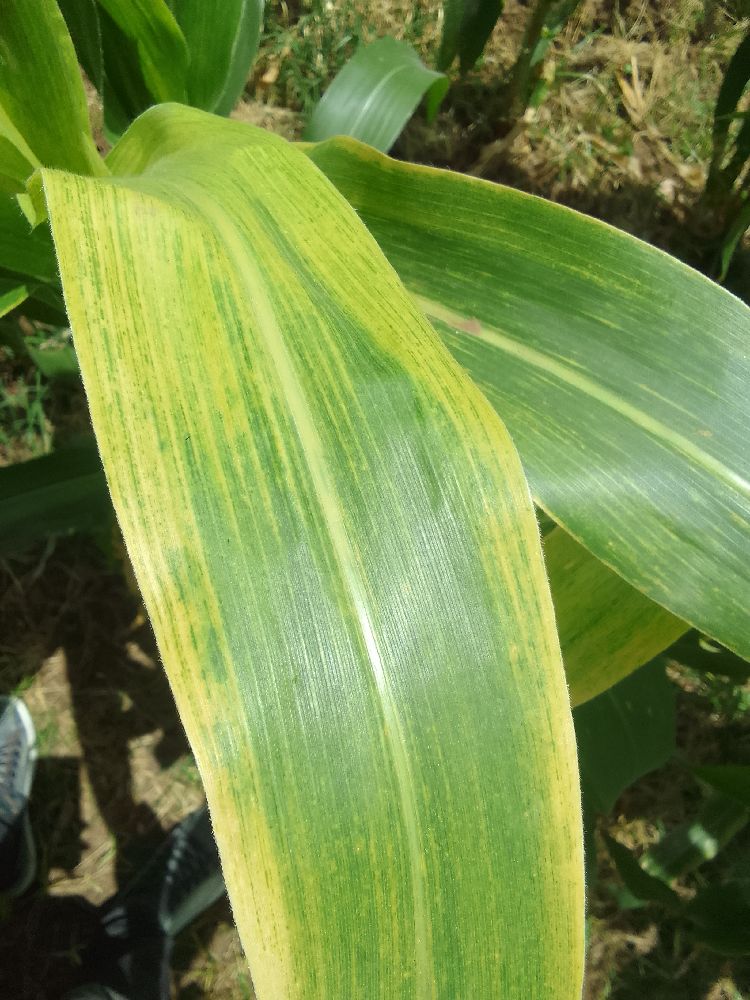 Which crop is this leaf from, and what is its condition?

maize, maize lethal necrosis
